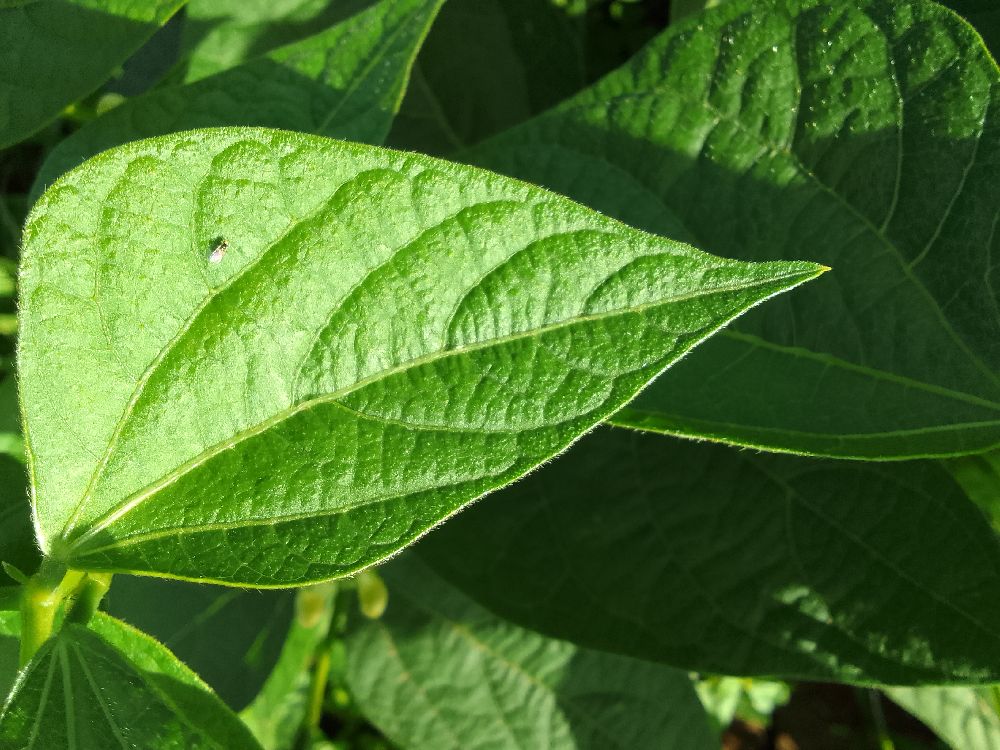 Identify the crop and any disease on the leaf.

common bean, healthy
